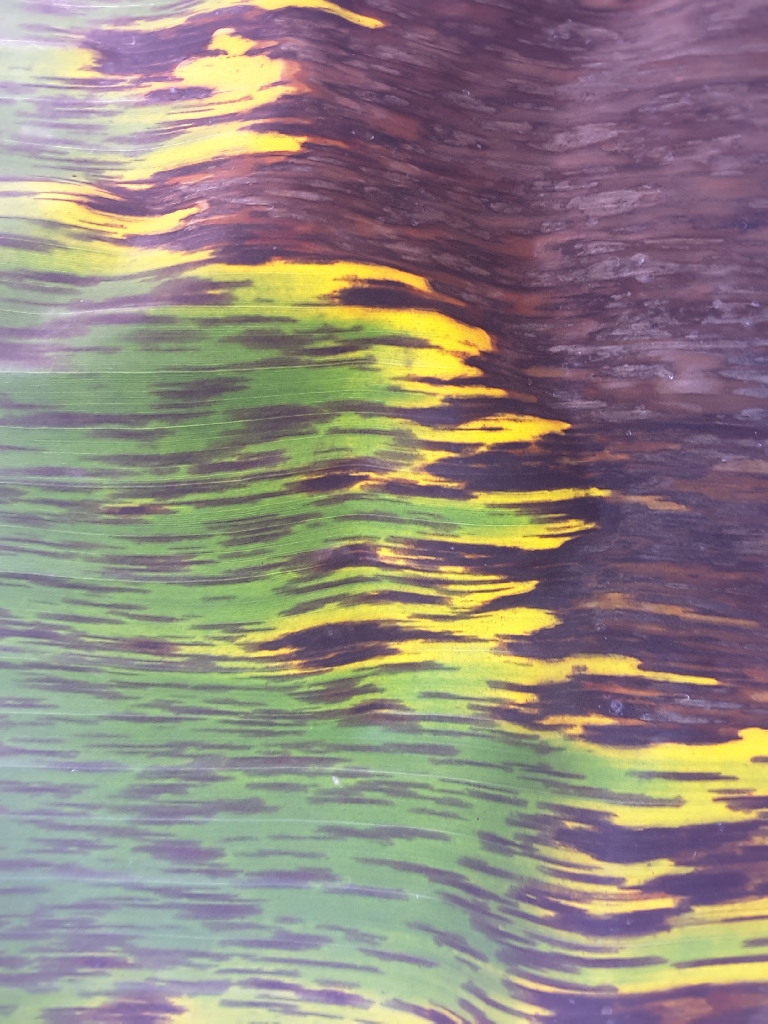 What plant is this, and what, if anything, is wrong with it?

banana, black sigatoka
